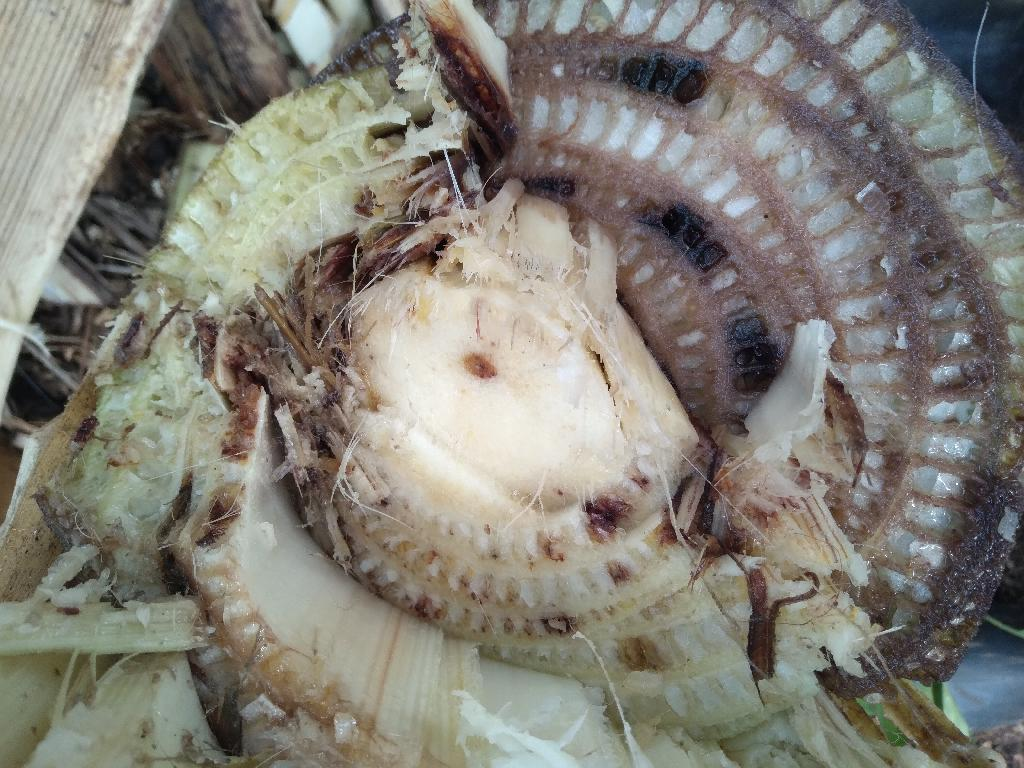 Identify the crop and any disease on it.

banana, fusarium wilt race 1
